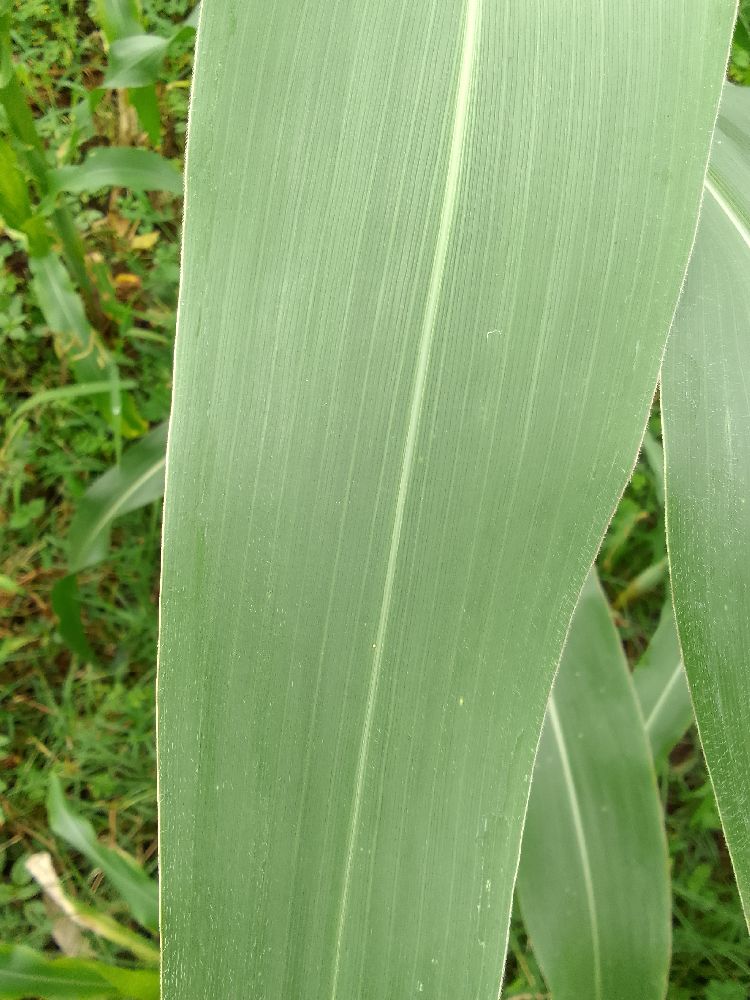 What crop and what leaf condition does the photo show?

maize, healthy
